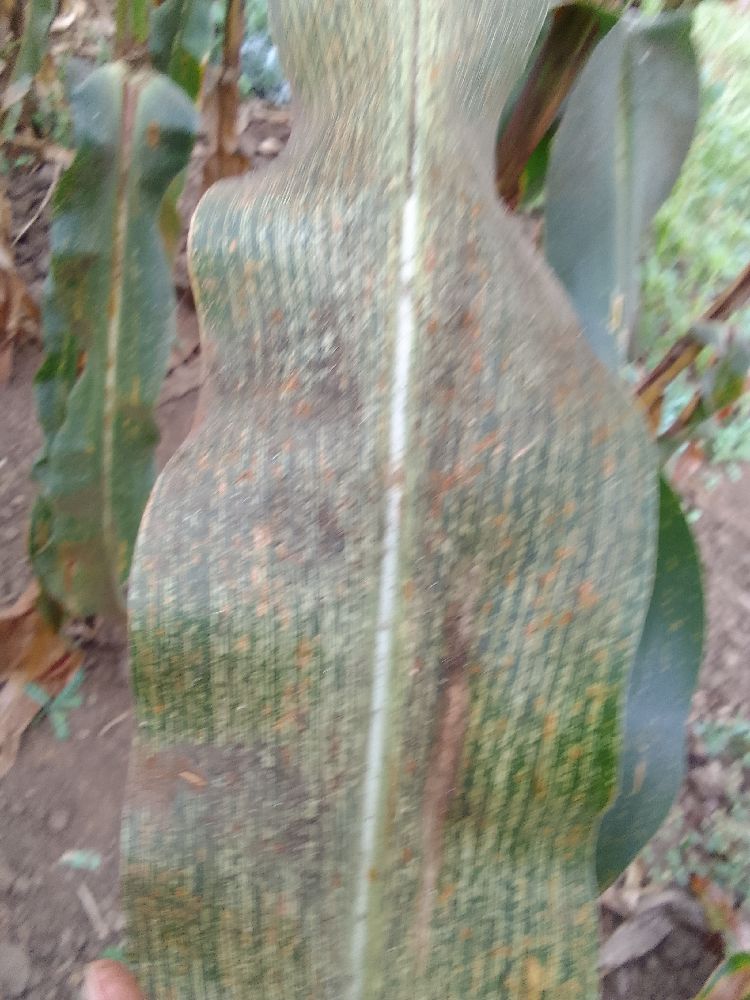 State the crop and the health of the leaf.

maize, maize streak virus
